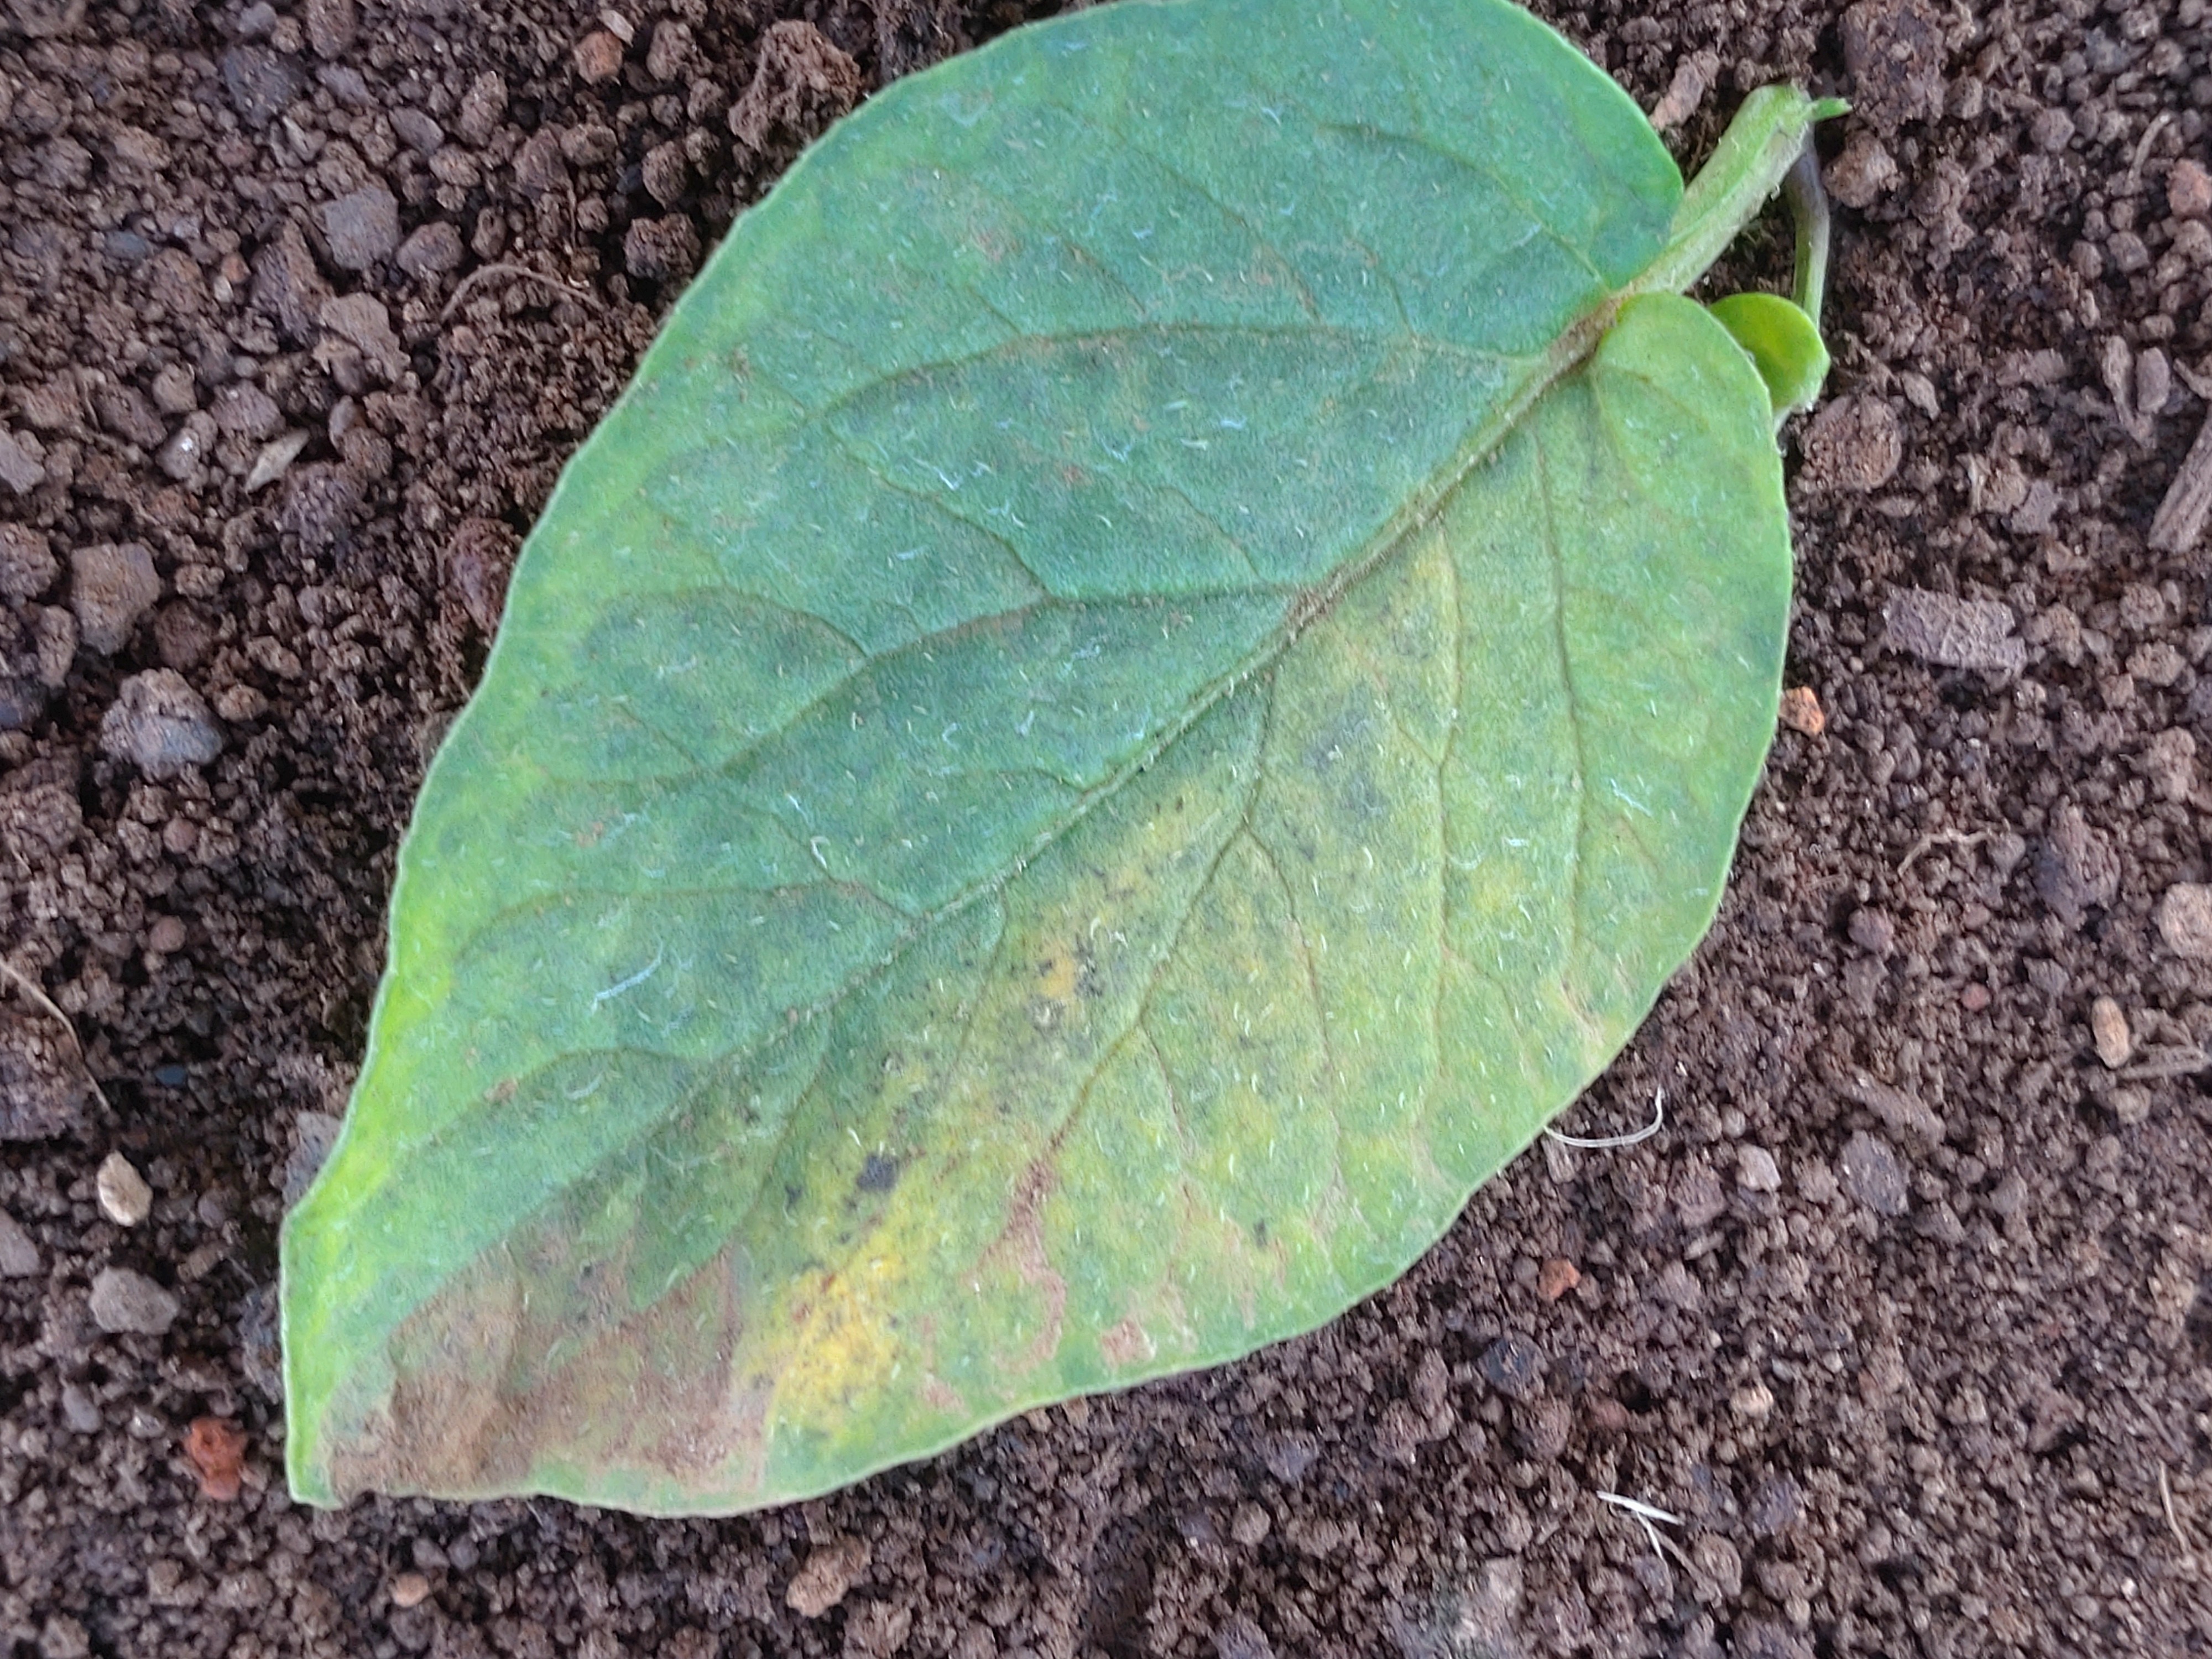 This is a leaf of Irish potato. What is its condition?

late blight
